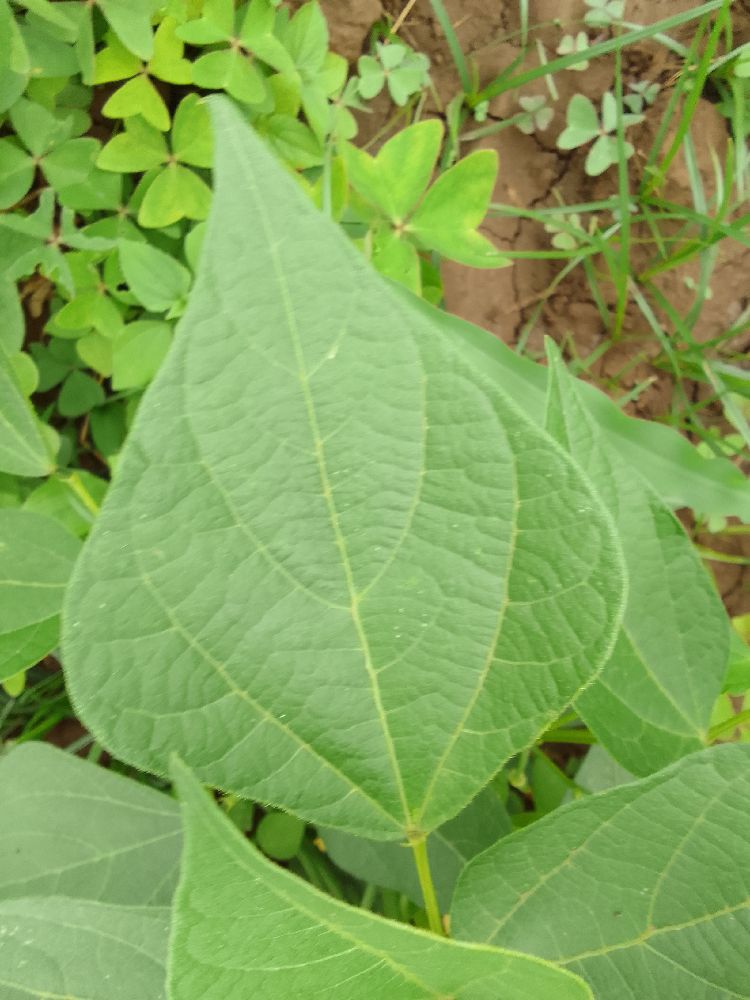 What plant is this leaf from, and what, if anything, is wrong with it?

common bean, healthy
